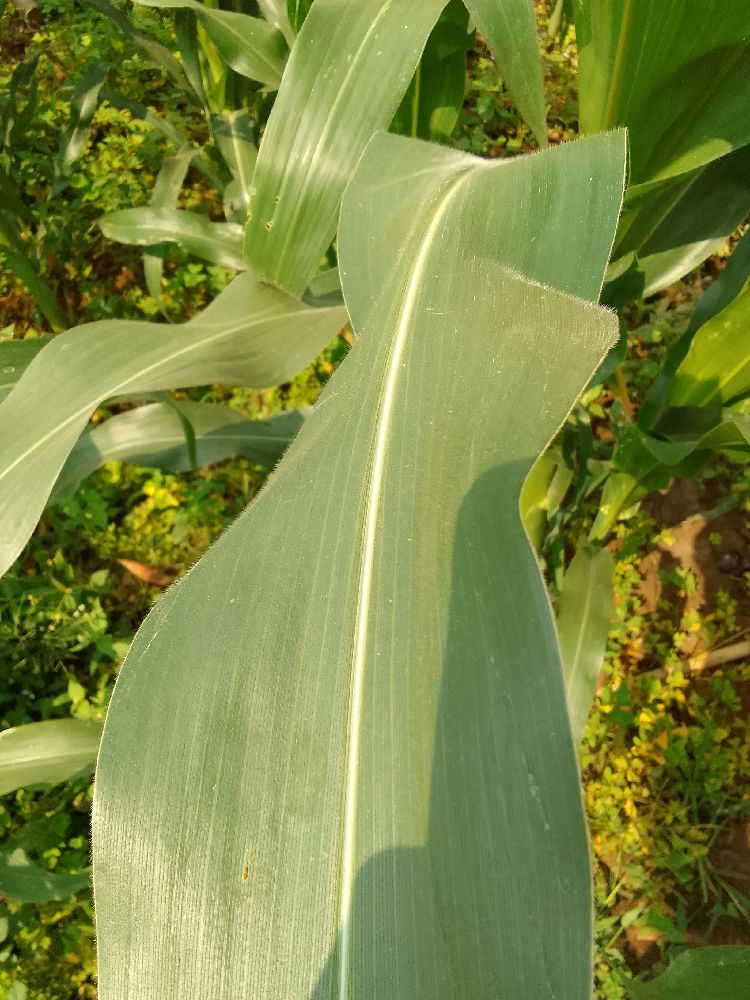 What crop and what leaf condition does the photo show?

maize, healthy
